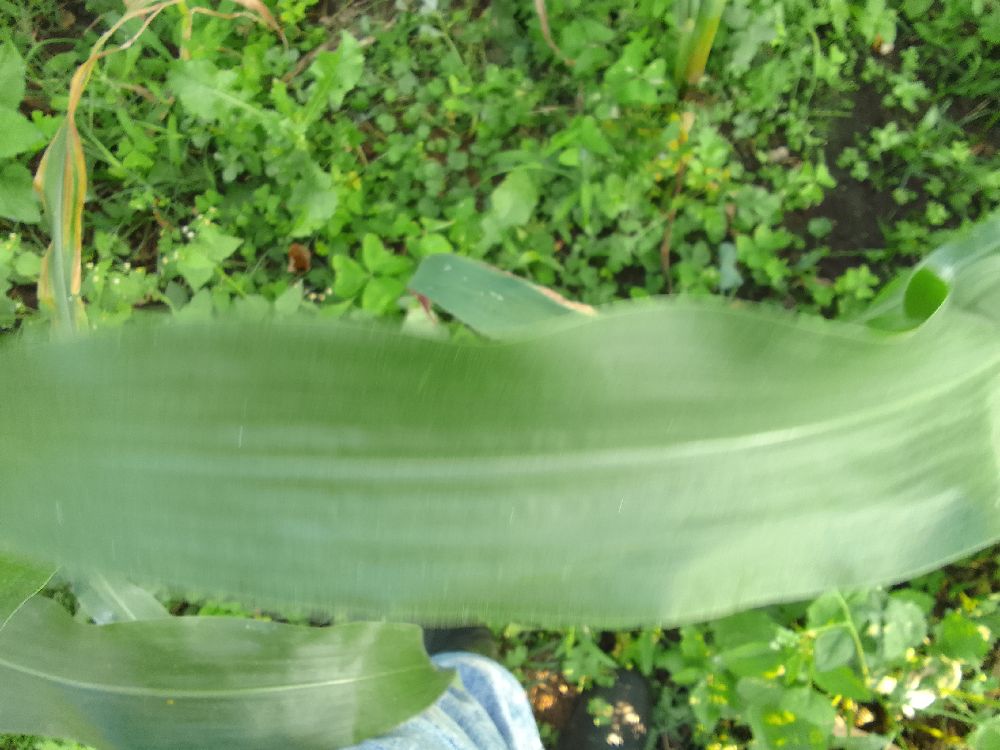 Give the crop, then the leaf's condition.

maize, healthy
